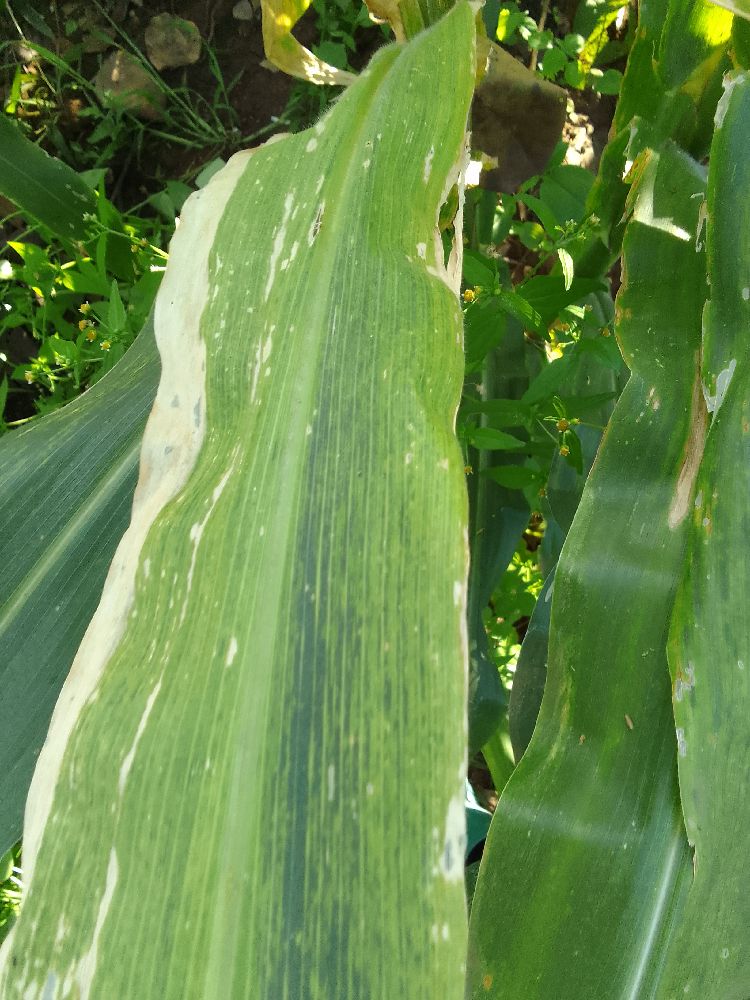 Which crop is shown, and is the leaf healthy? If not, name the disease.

maize, maize lethal necrosis
